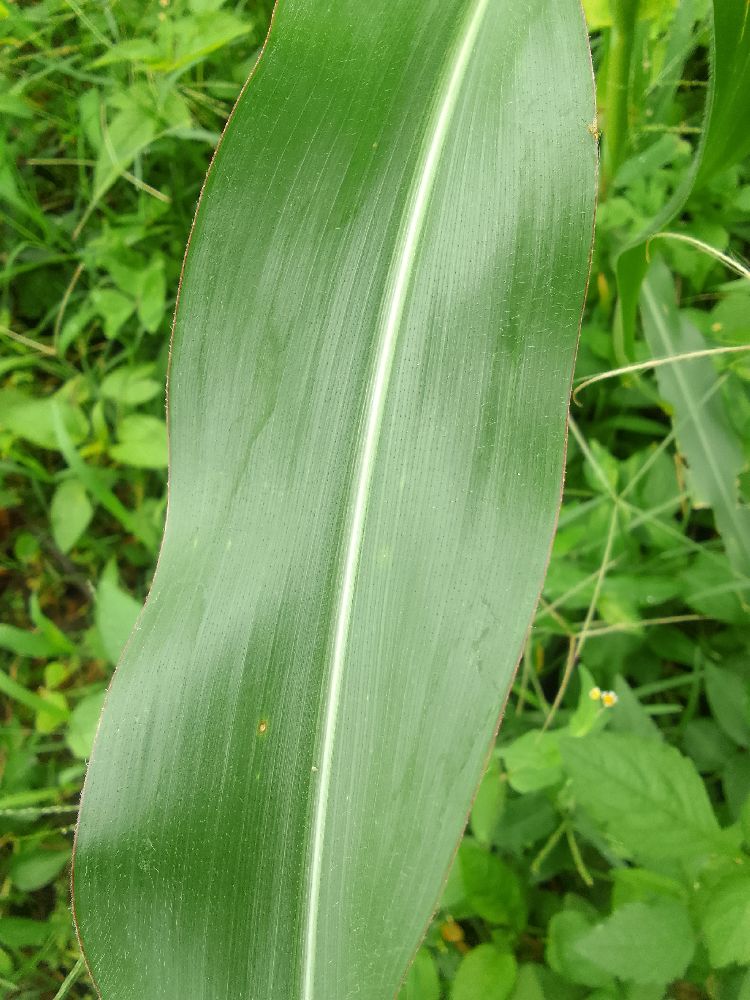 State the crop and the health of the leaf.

maize, healthy
